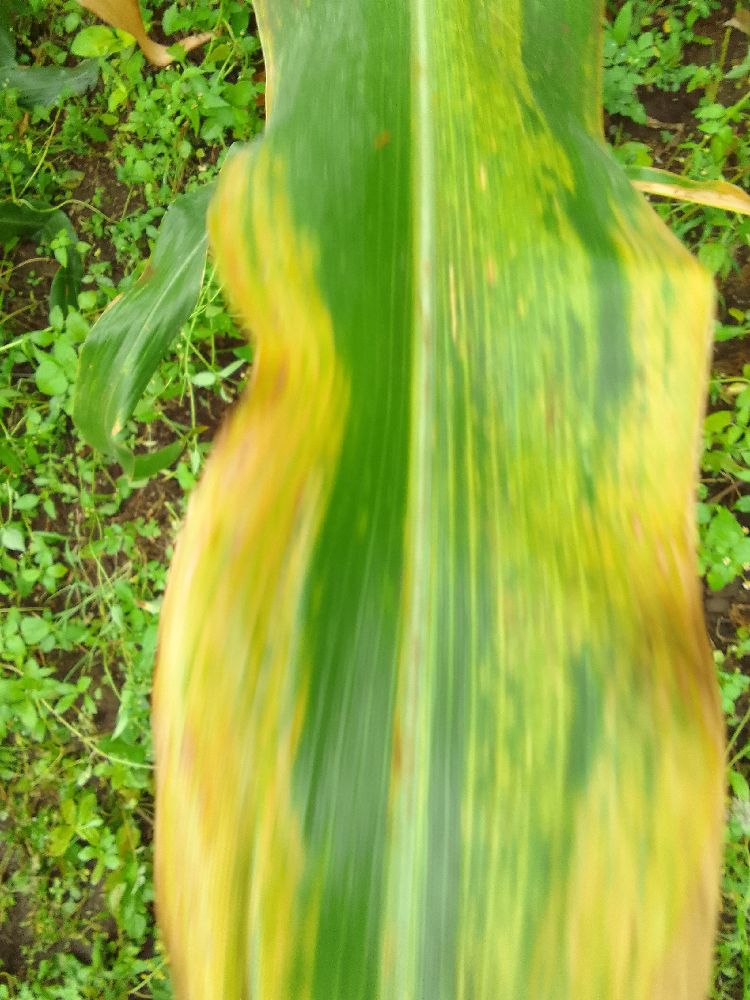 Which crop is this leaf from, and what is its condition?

maize, maize lethal necrosis
